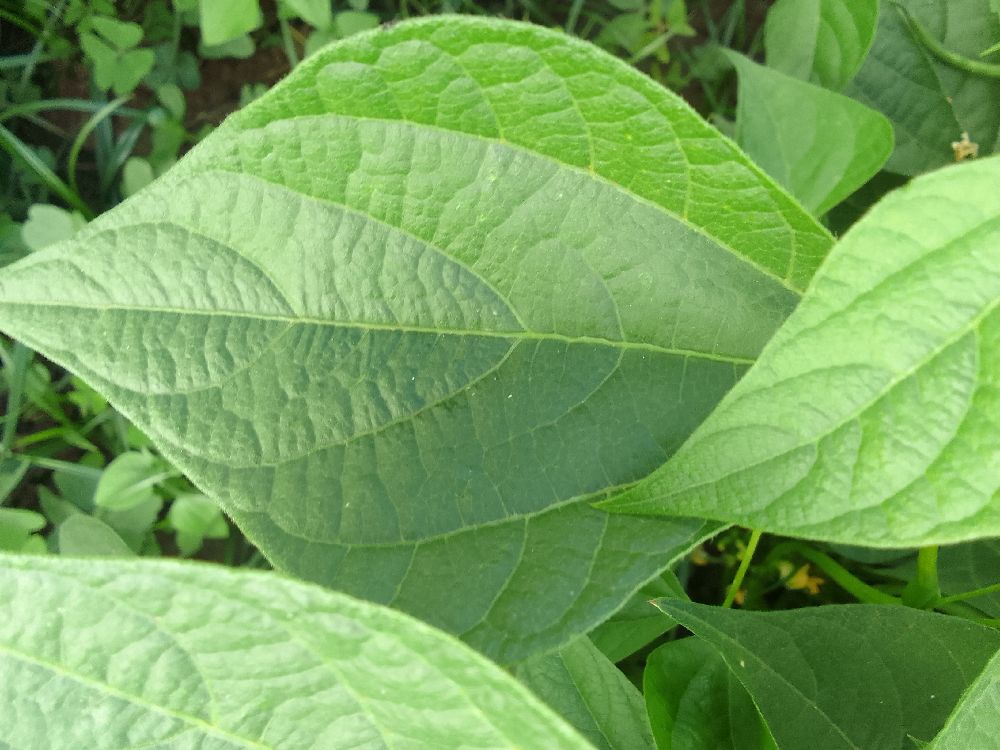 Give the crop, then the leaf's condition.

common bean, healthy
